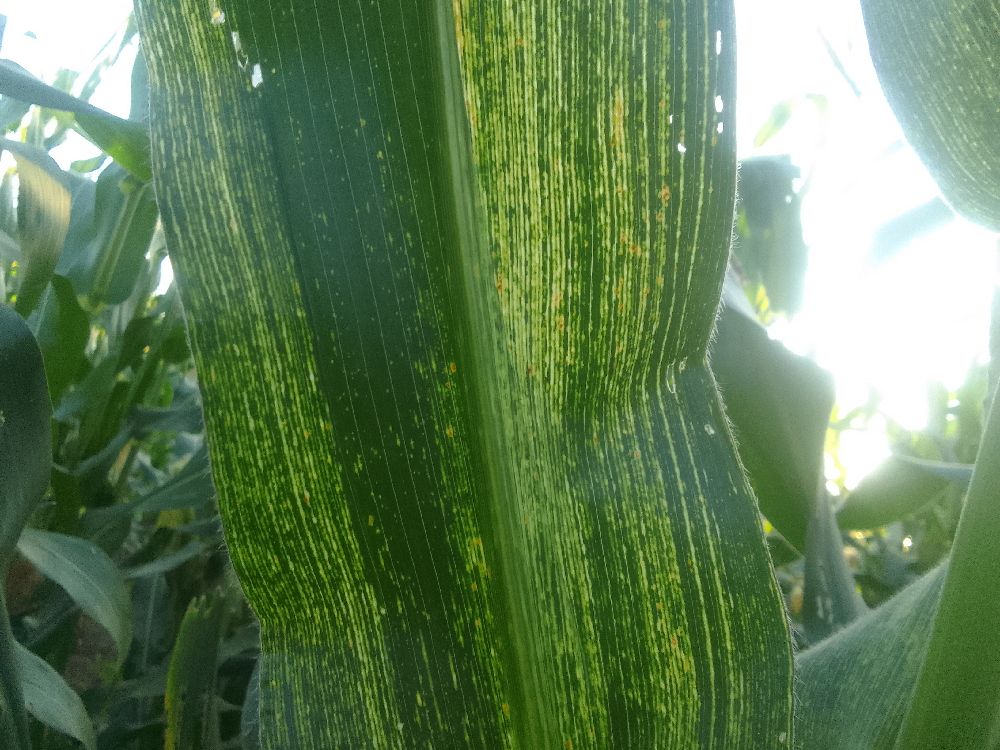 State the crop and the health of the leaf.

maize, maize streak virus
